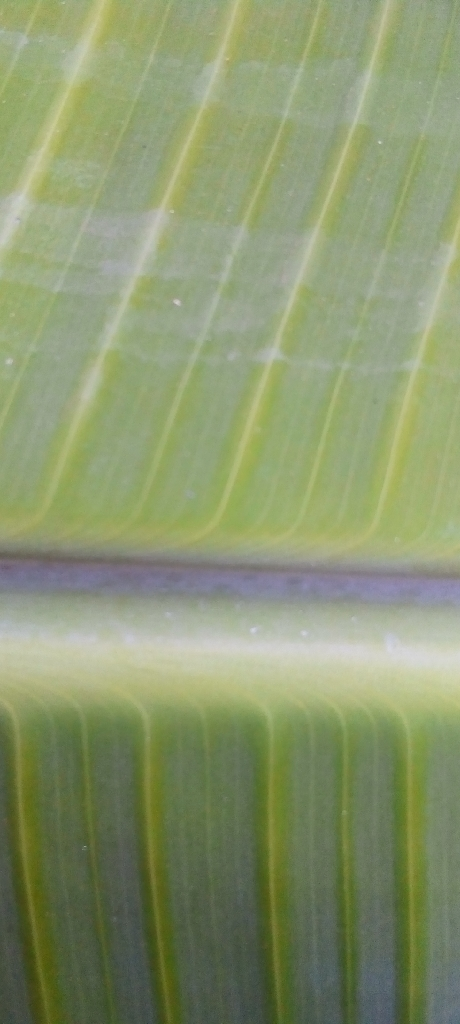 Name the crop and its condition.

banana, healthy
